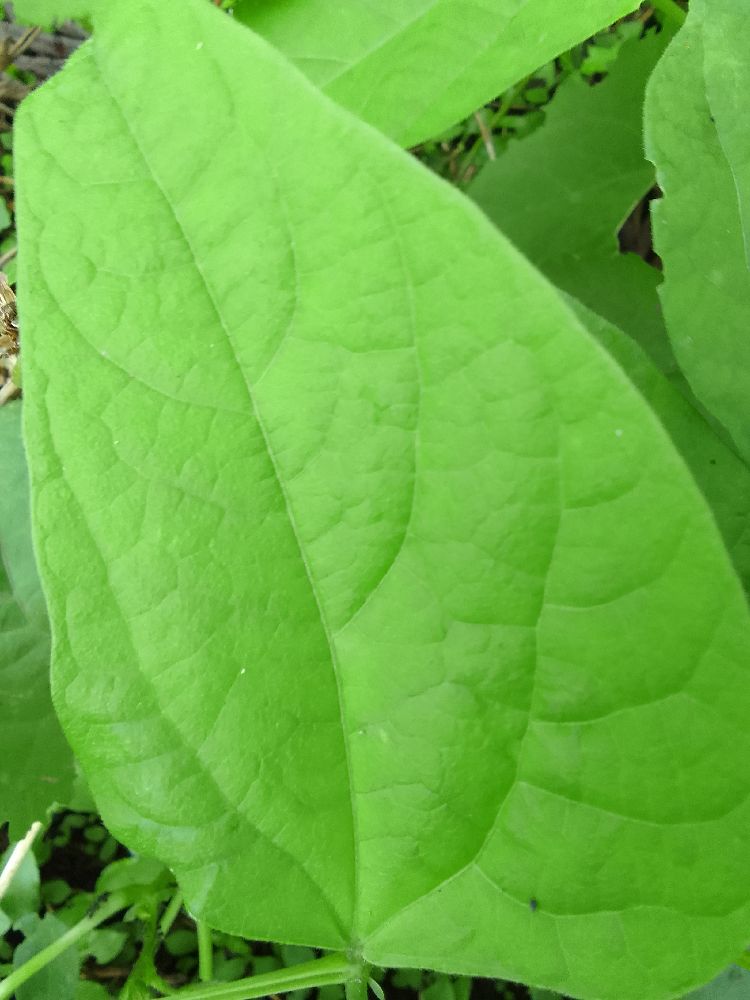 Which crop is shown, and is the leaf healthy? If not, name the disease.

common bean, healthy
